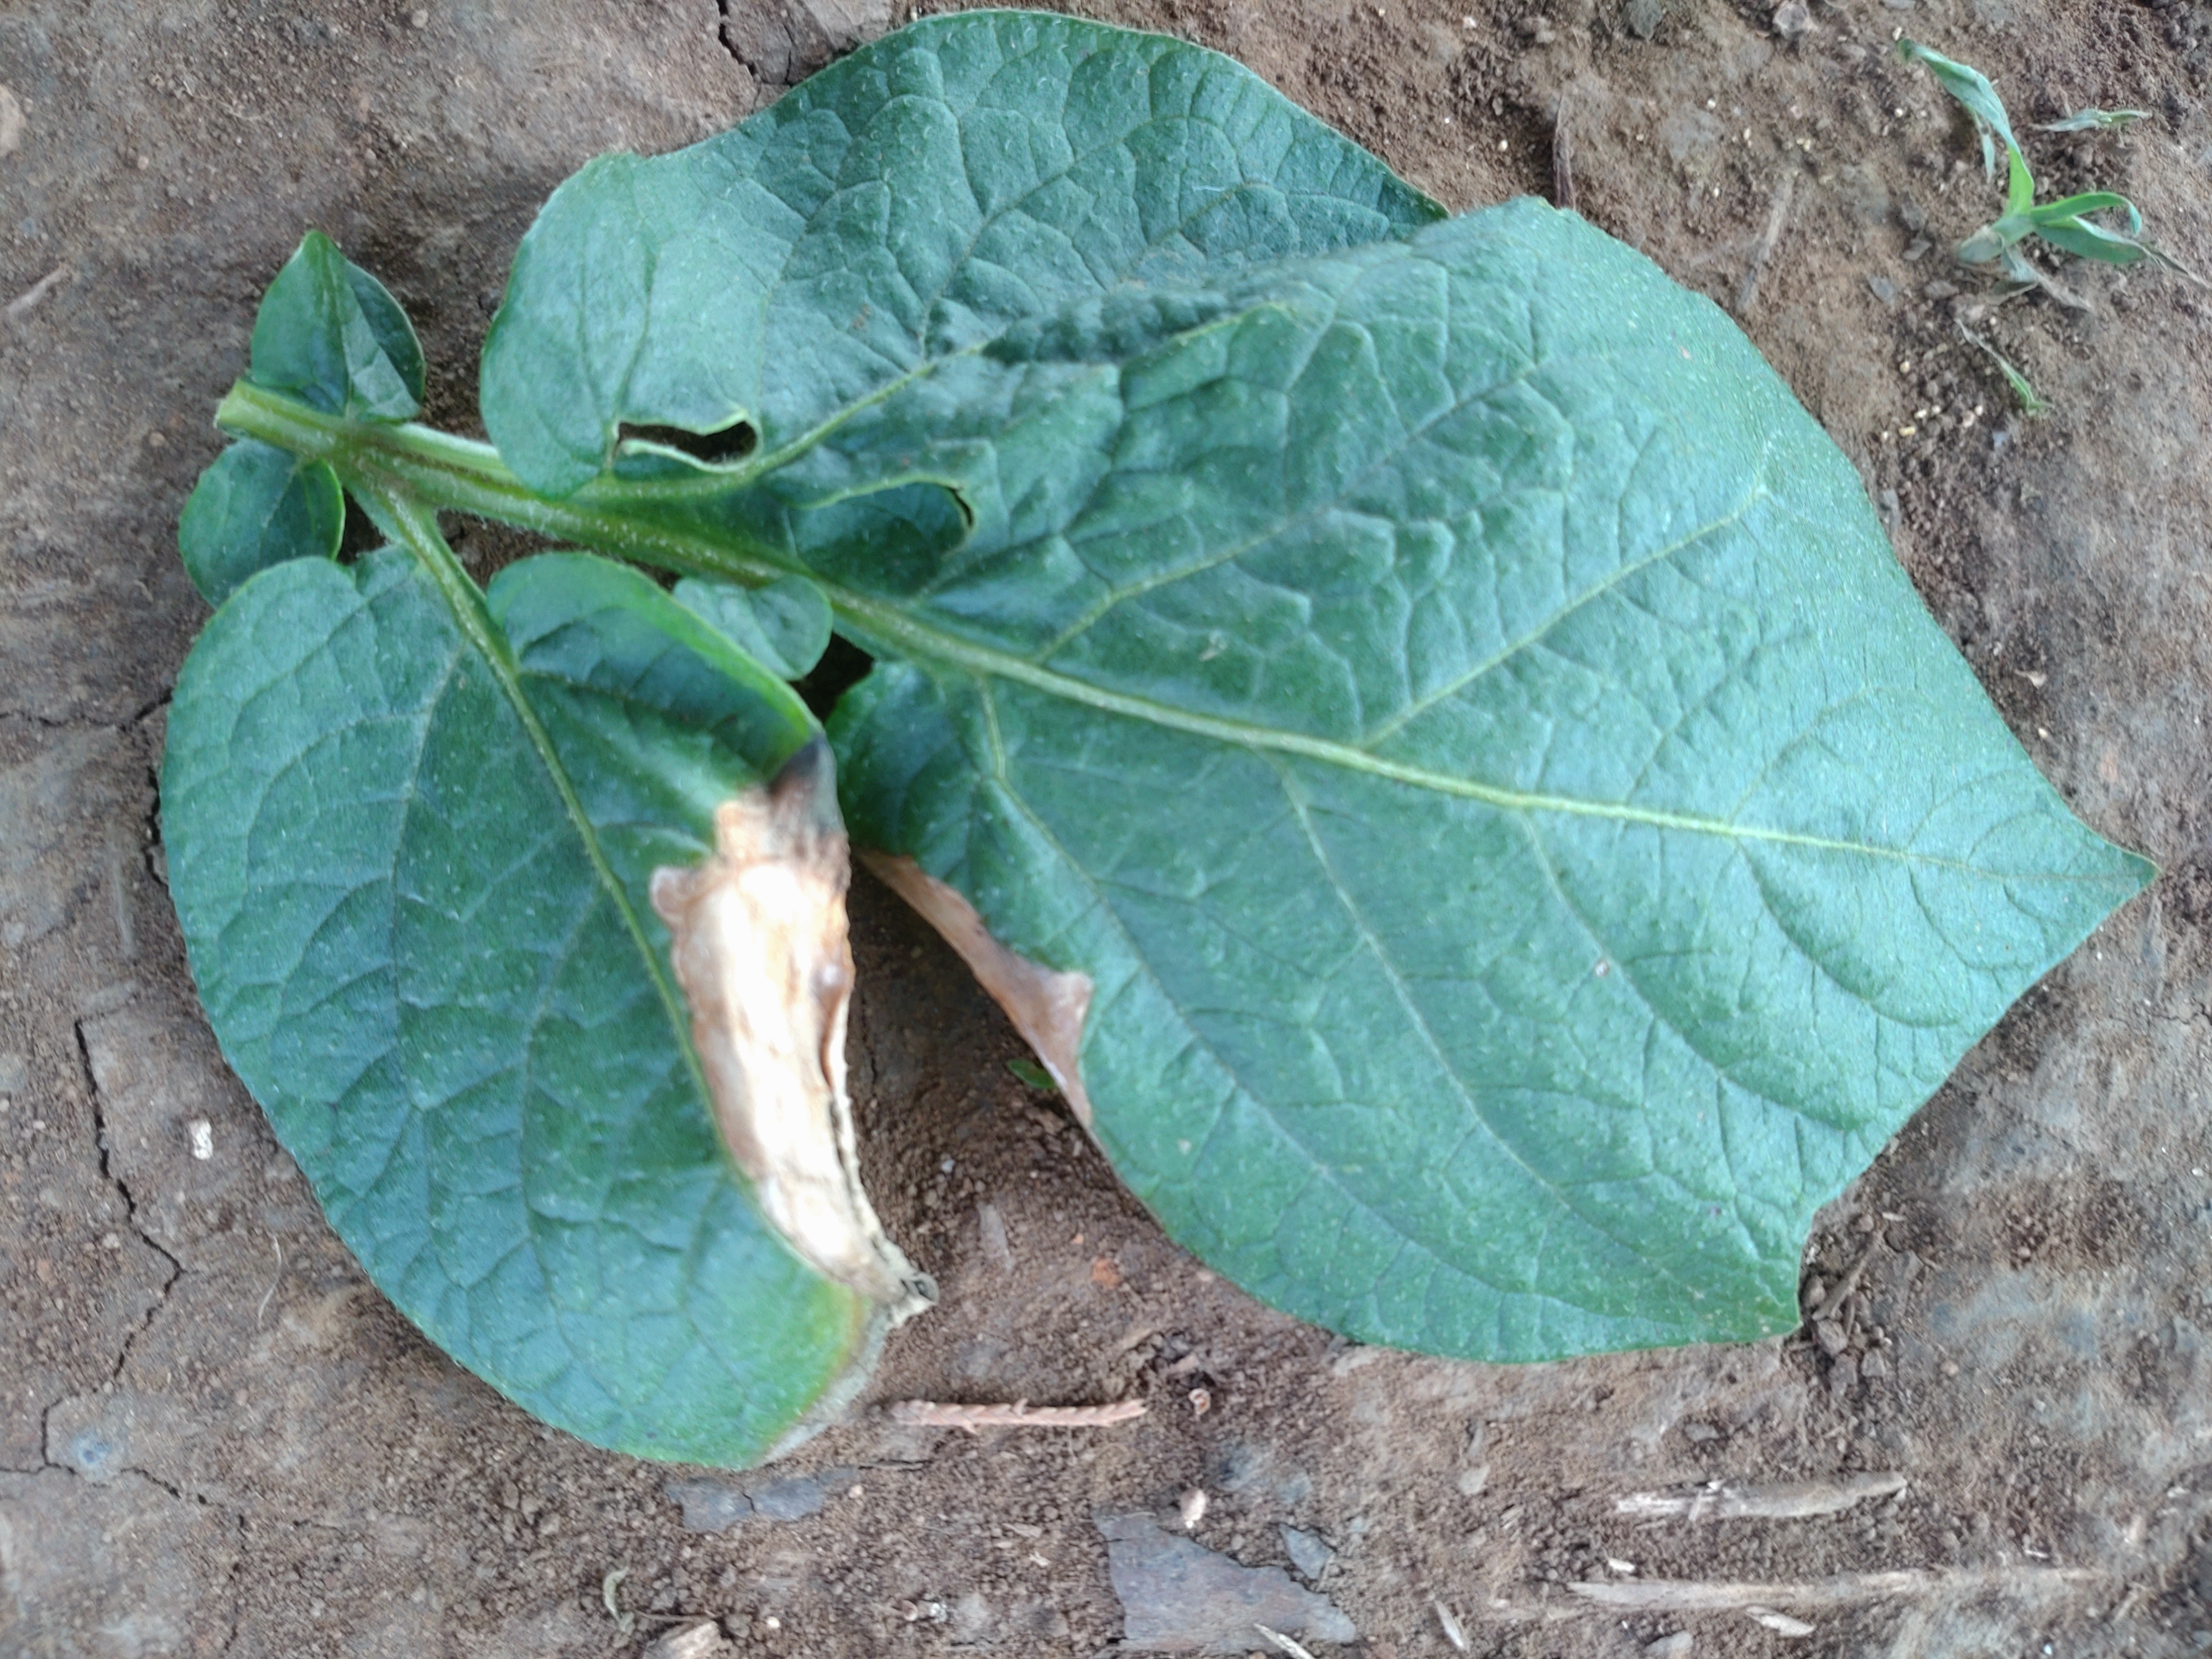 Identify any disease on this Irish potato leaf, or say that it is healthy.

early blight
